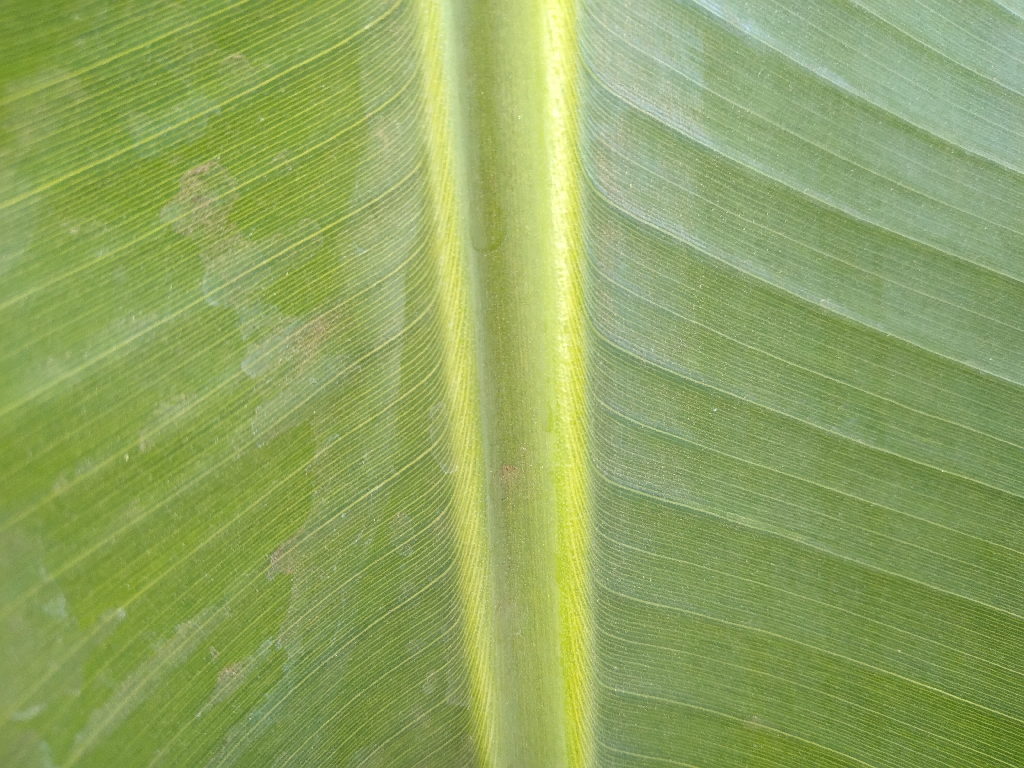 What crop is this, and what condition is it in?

banana, healthy
